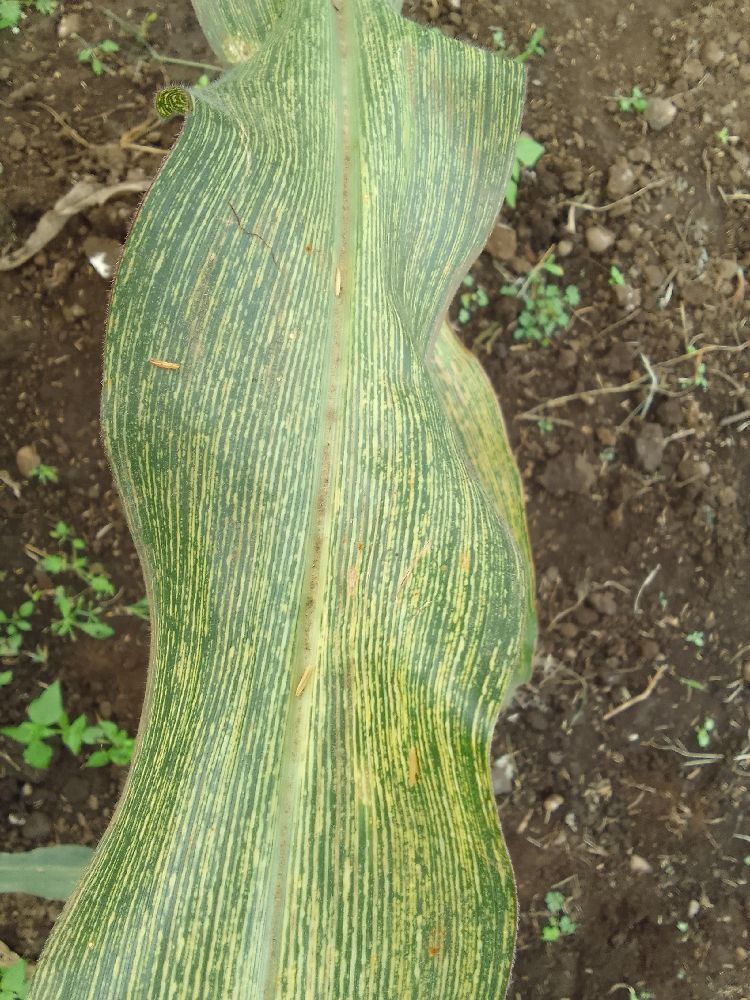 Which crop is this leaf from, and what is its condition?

maize, maize streak virus
